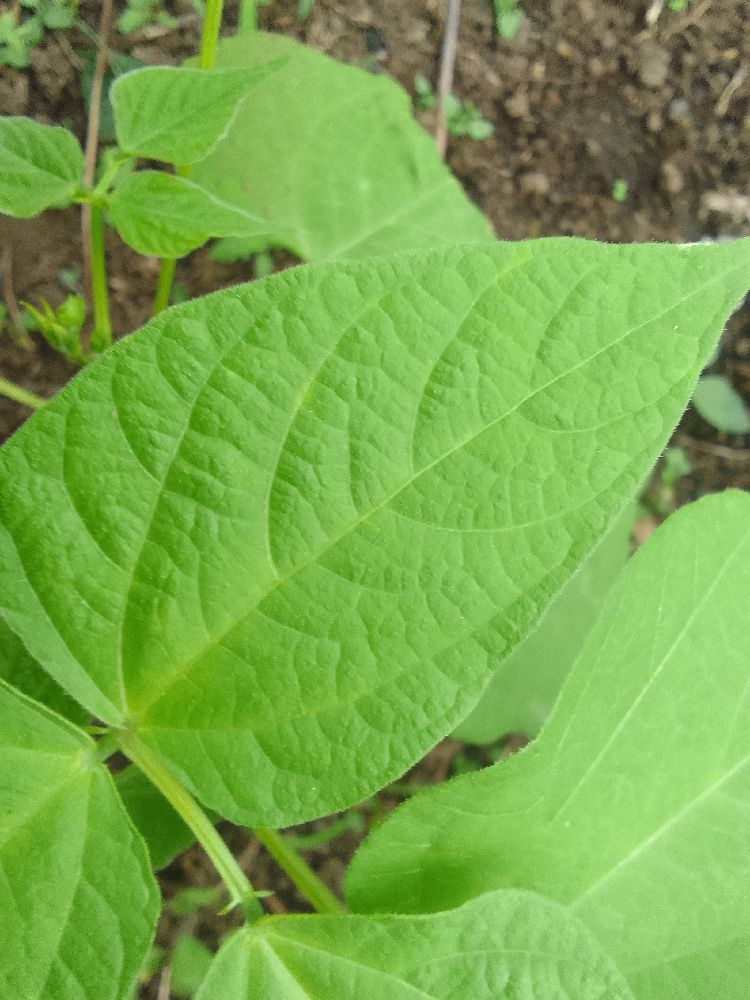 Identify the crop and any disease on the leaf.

common bean, healthy
